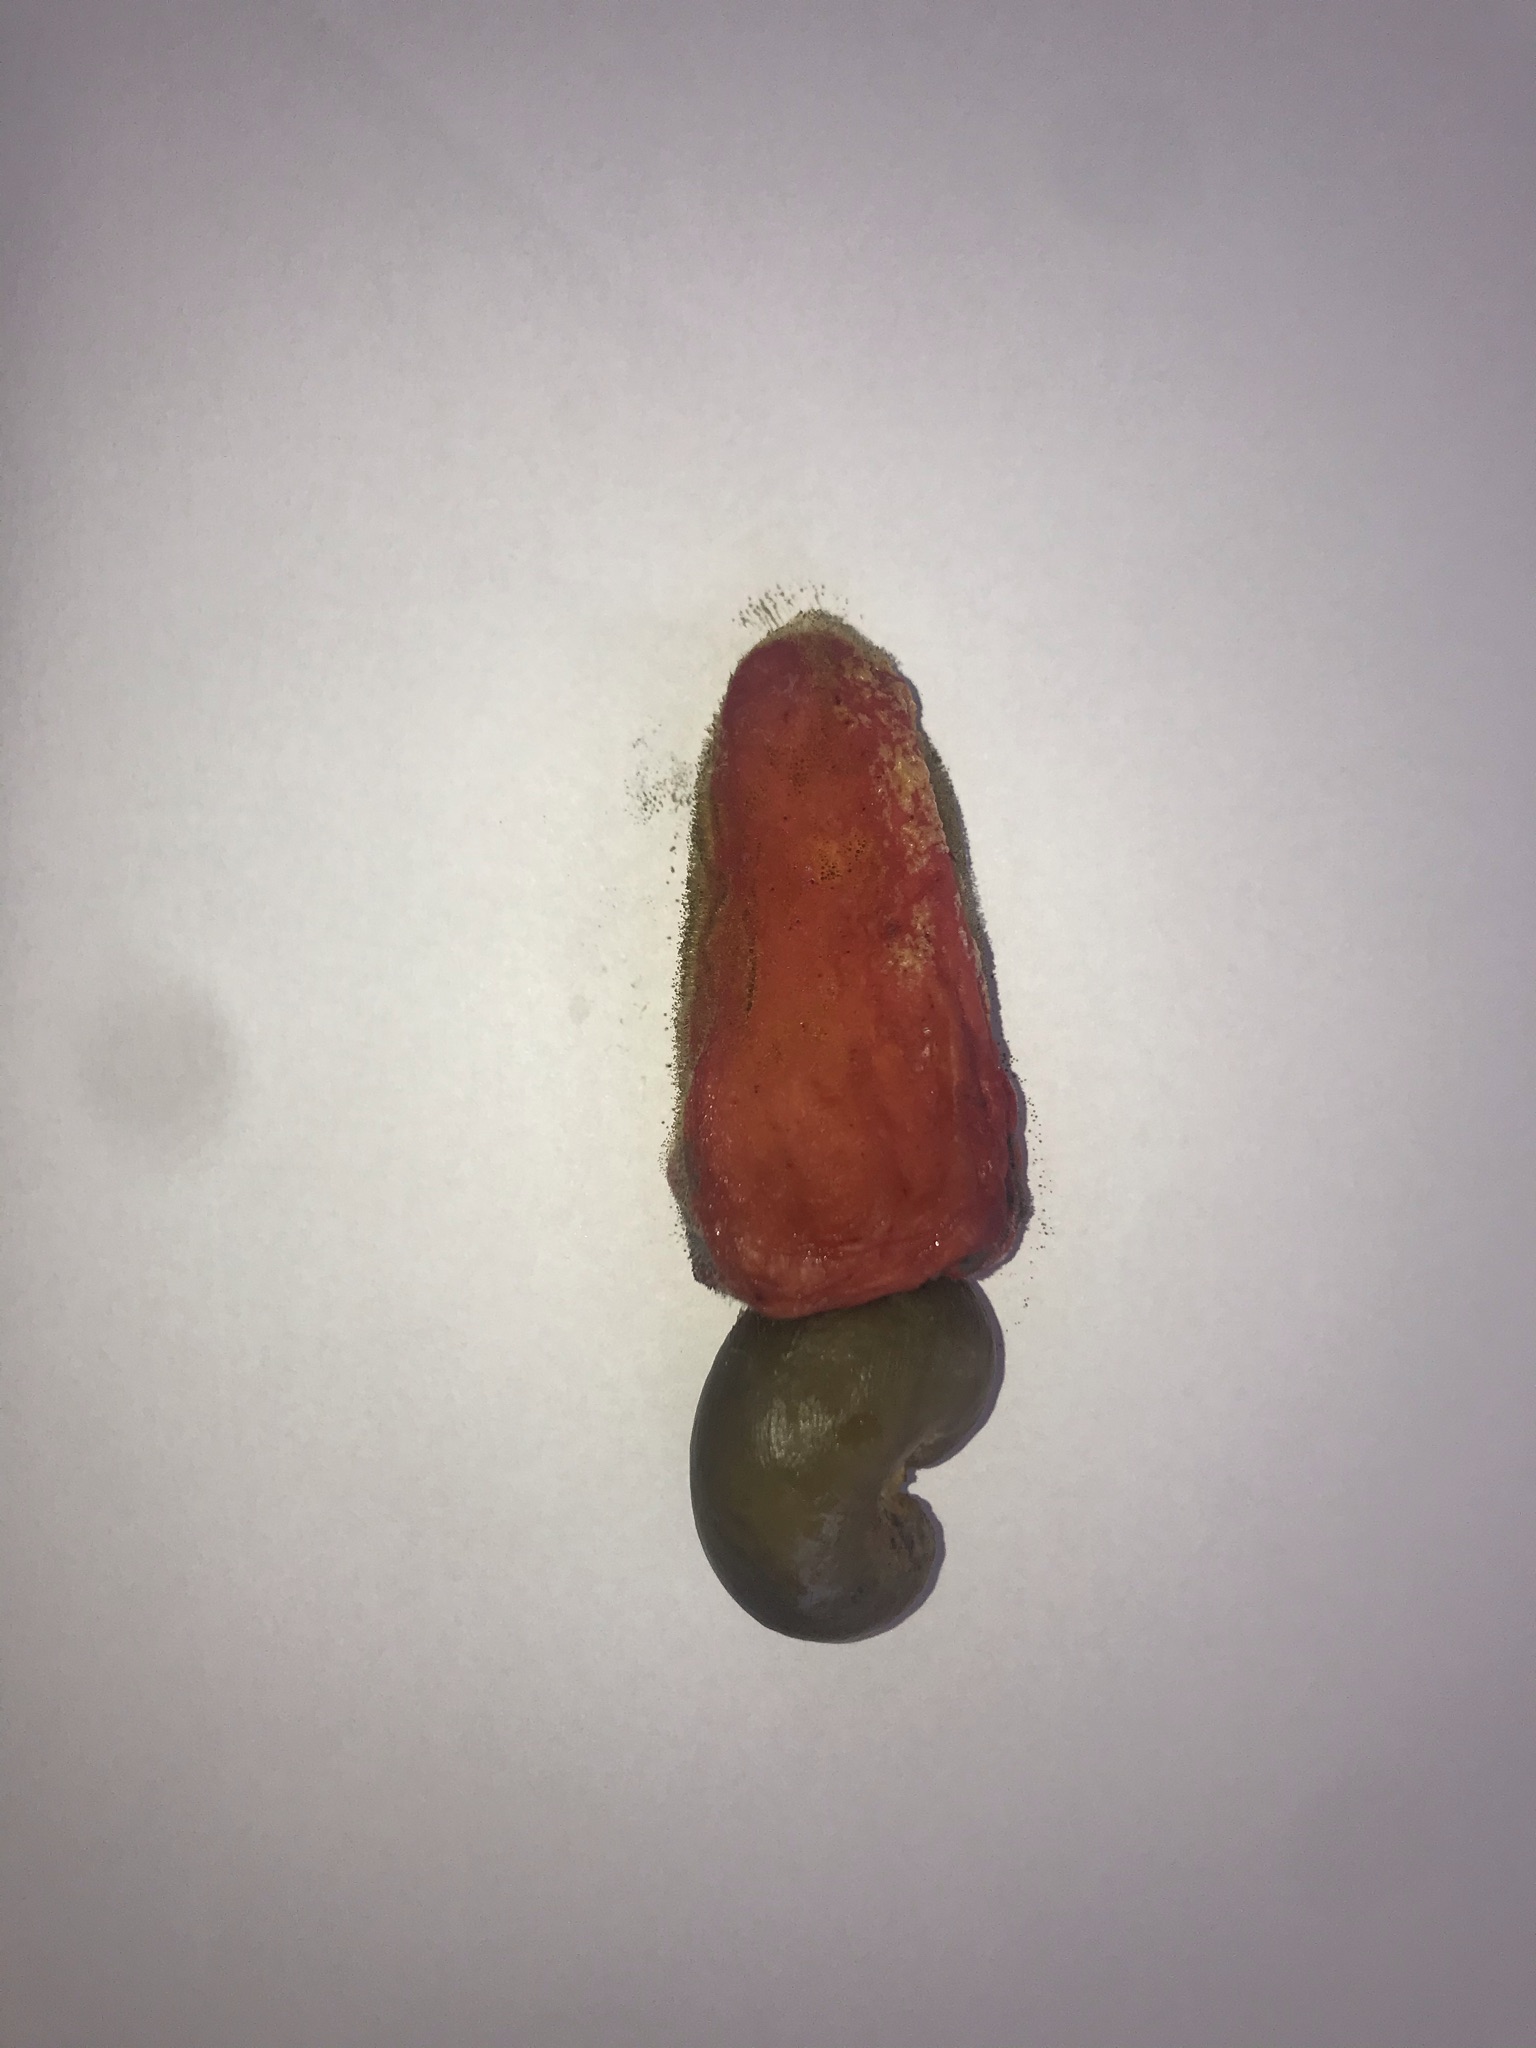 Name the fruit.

caju vermelho
